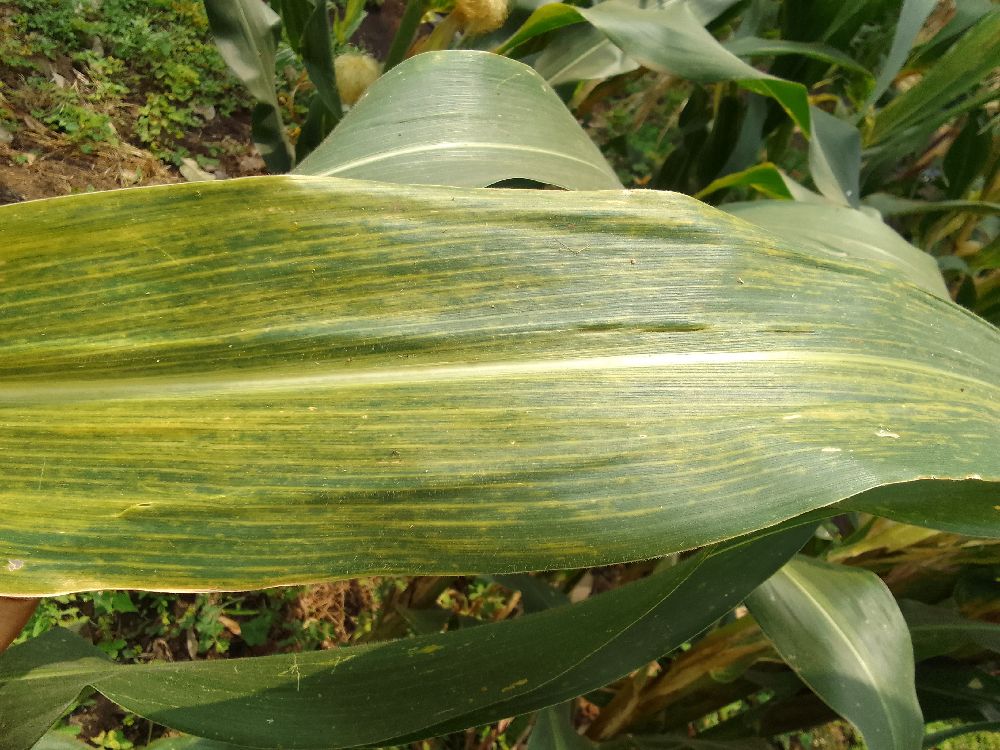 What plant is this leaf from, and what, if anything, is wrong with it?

maize, maize lethal necrosis
